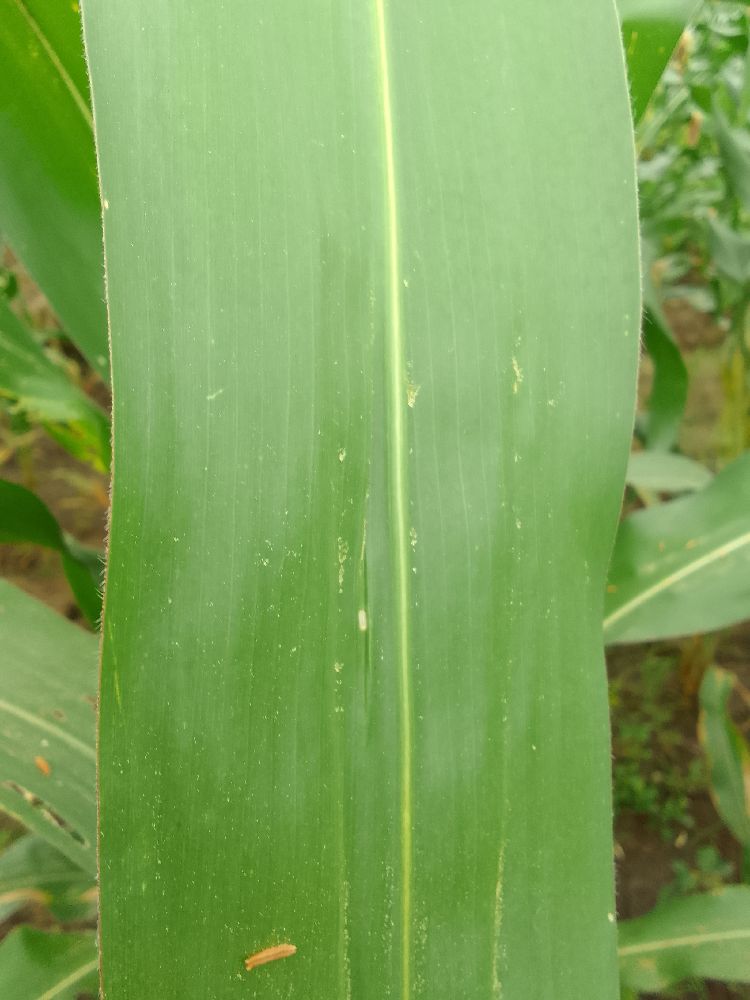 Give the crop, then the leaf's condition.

maize, healthy
